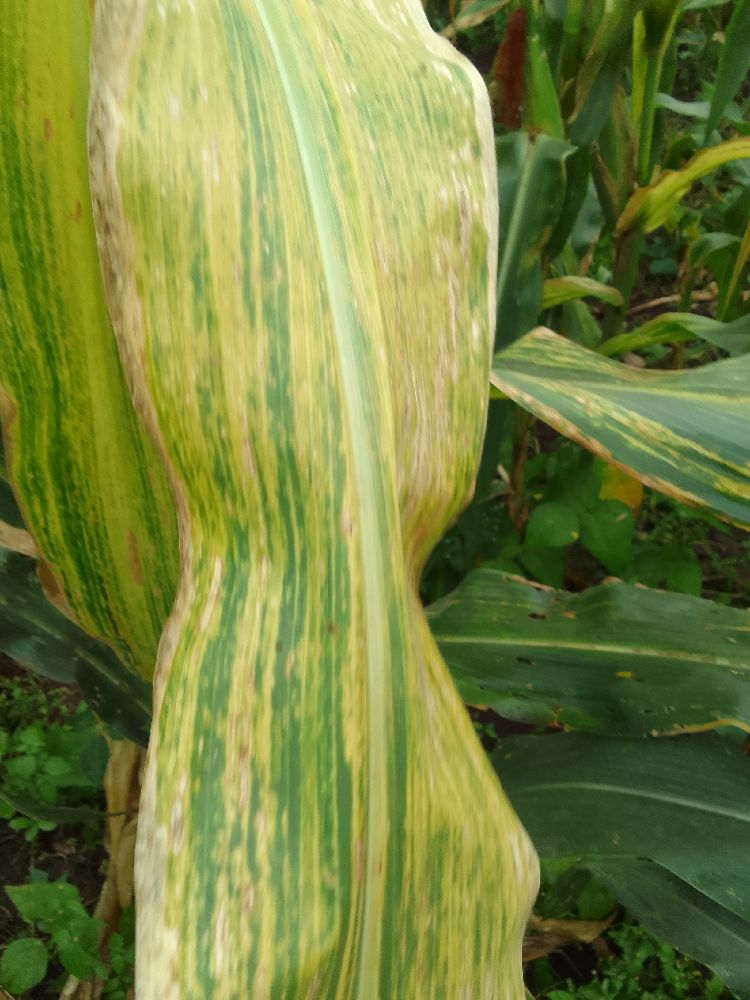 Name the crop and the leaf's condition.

maize, maize lethal necrosis
